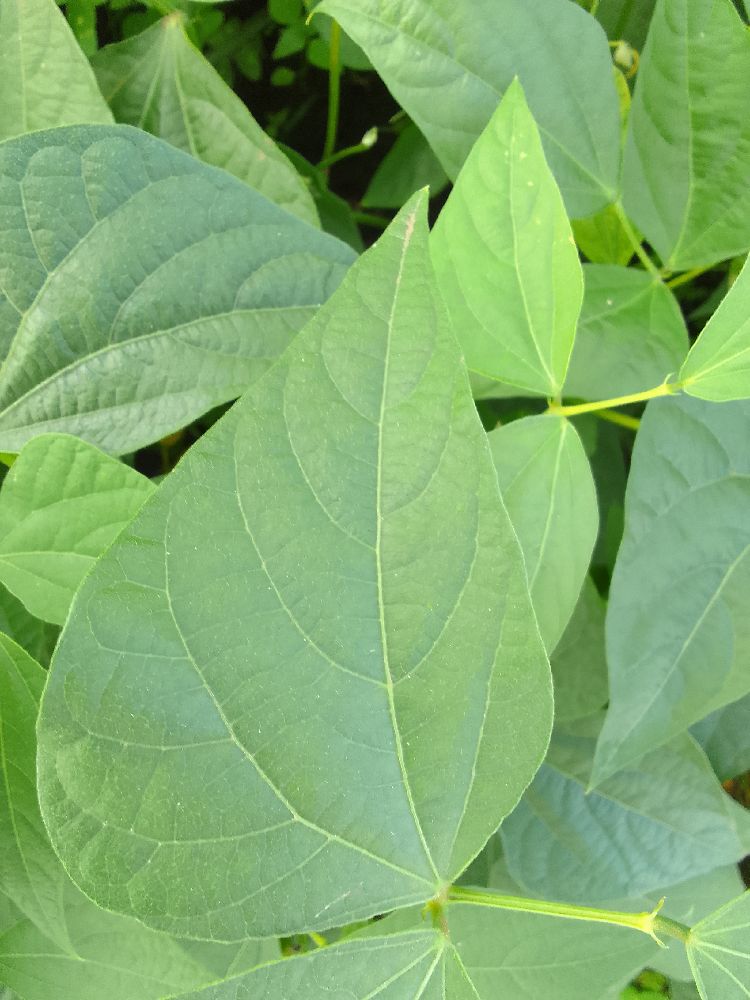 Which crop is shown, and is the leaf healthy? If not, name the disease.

common bean, healthy
